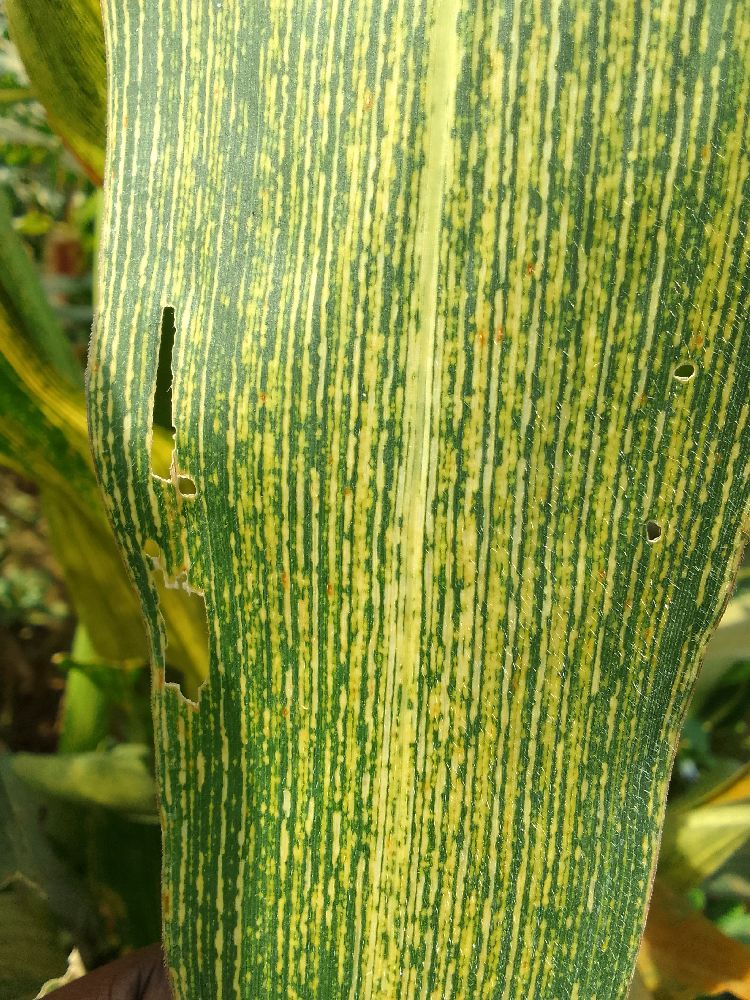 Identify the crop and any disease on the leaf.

maize, maize streak virus
